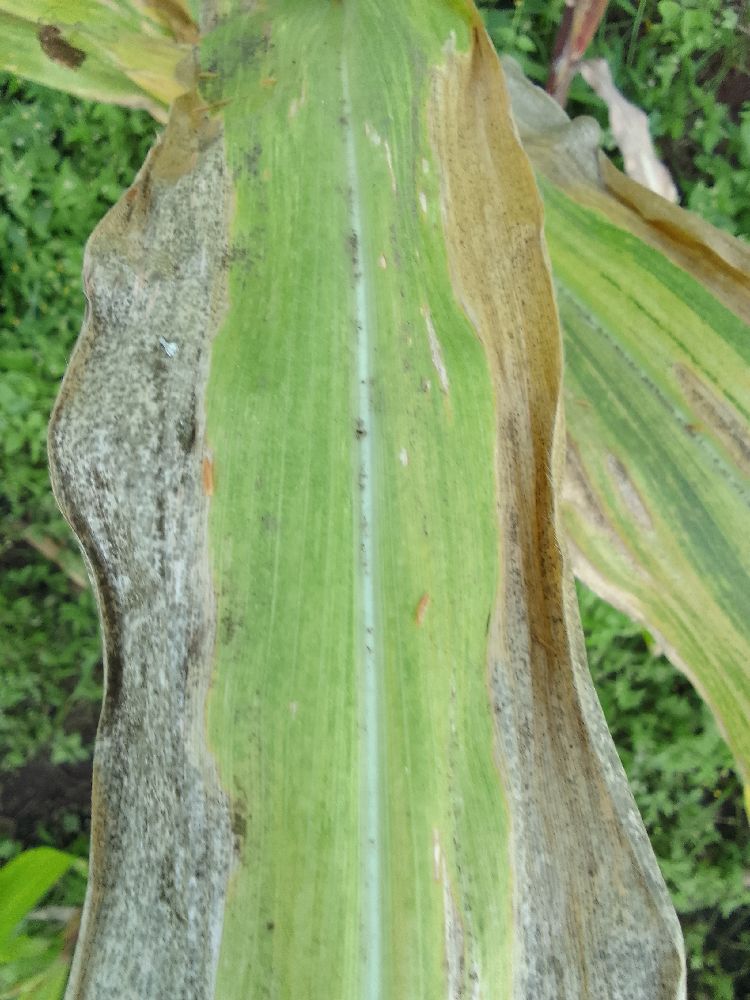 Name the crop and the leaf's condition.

maize, maize lethal necrosis
